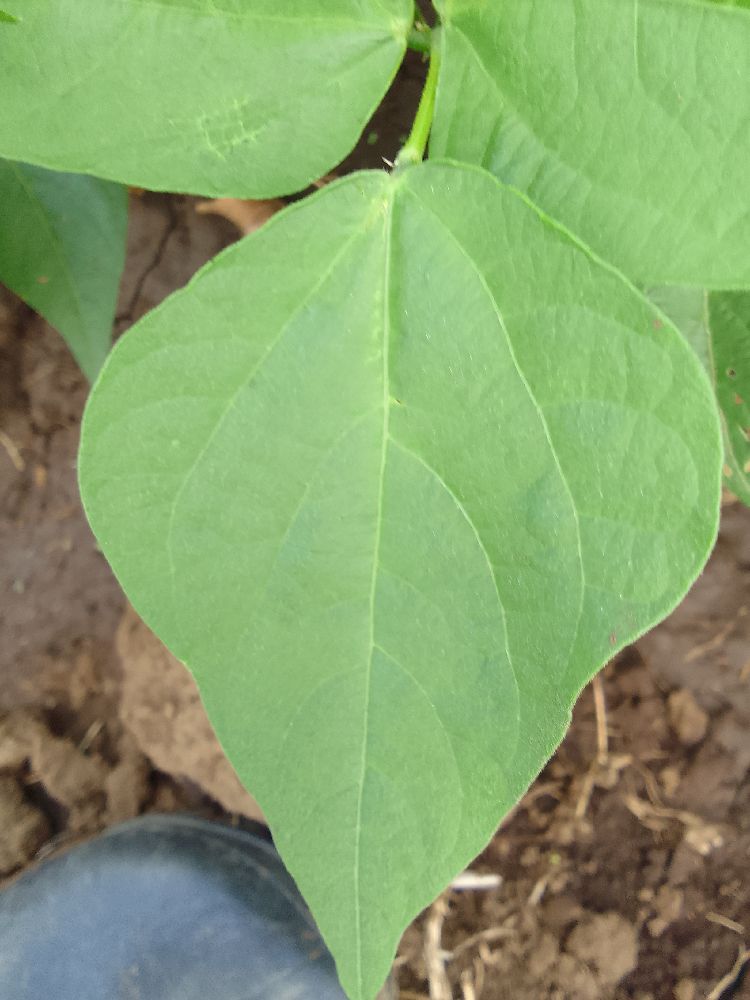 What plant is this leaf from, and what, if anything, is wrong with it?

common bean, healthy
